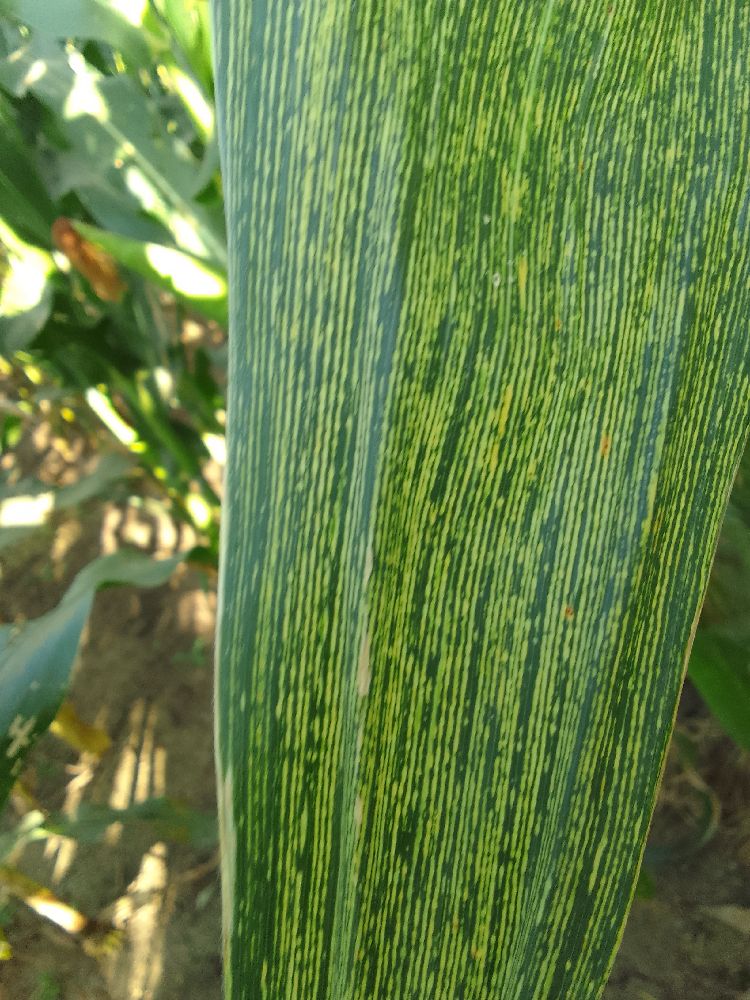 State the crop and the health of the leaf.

maize, maize streak virus
